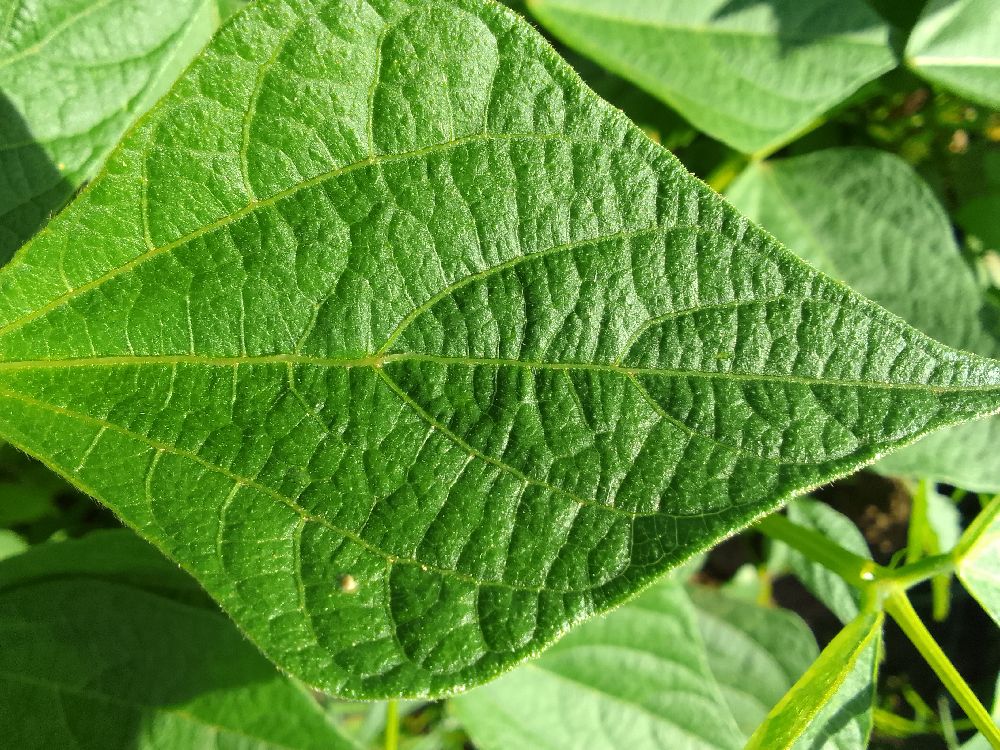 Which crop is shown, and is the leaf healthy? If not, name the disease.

common bean, healthy
